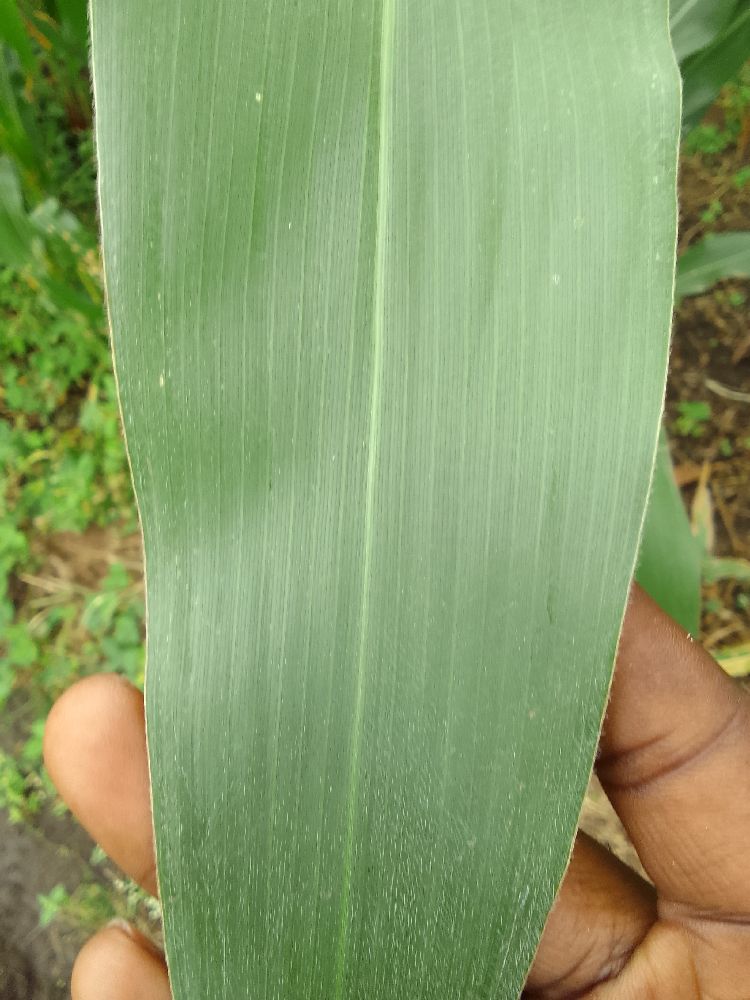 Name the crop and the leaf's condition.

maize, healthy
